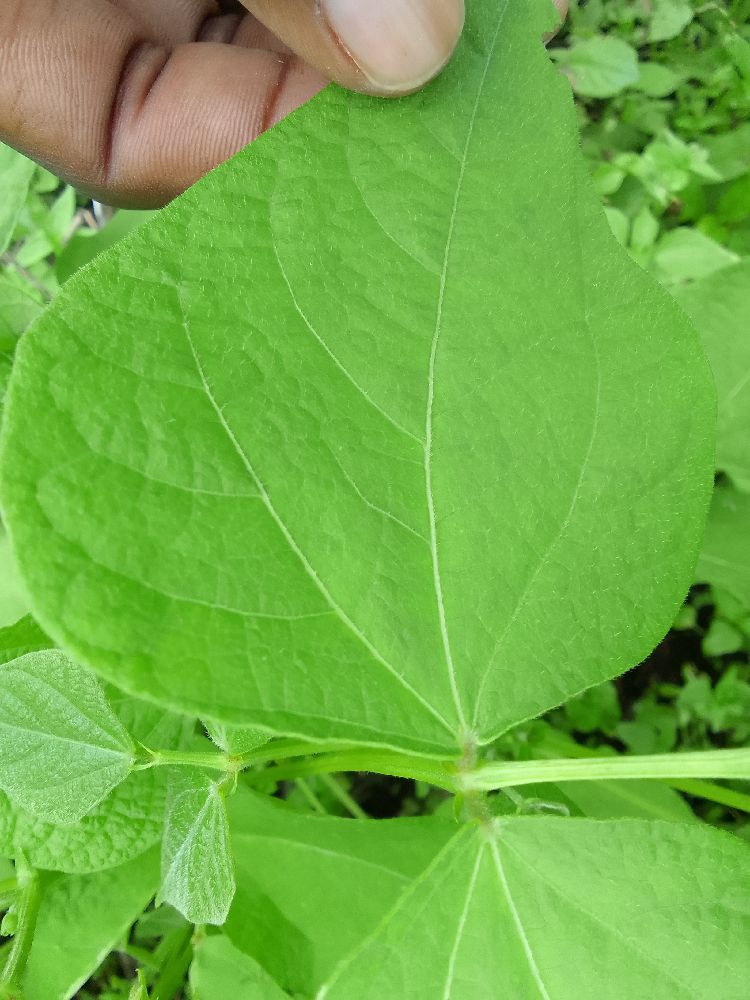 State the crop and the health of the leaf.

common bean, healthy
